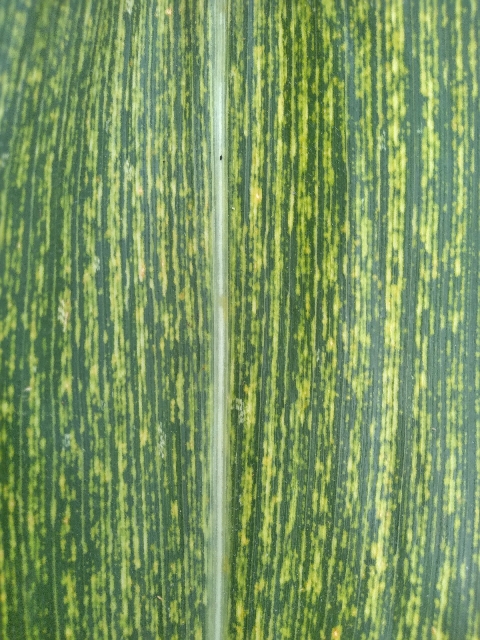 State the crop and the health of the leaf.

maize, maize streak virus
